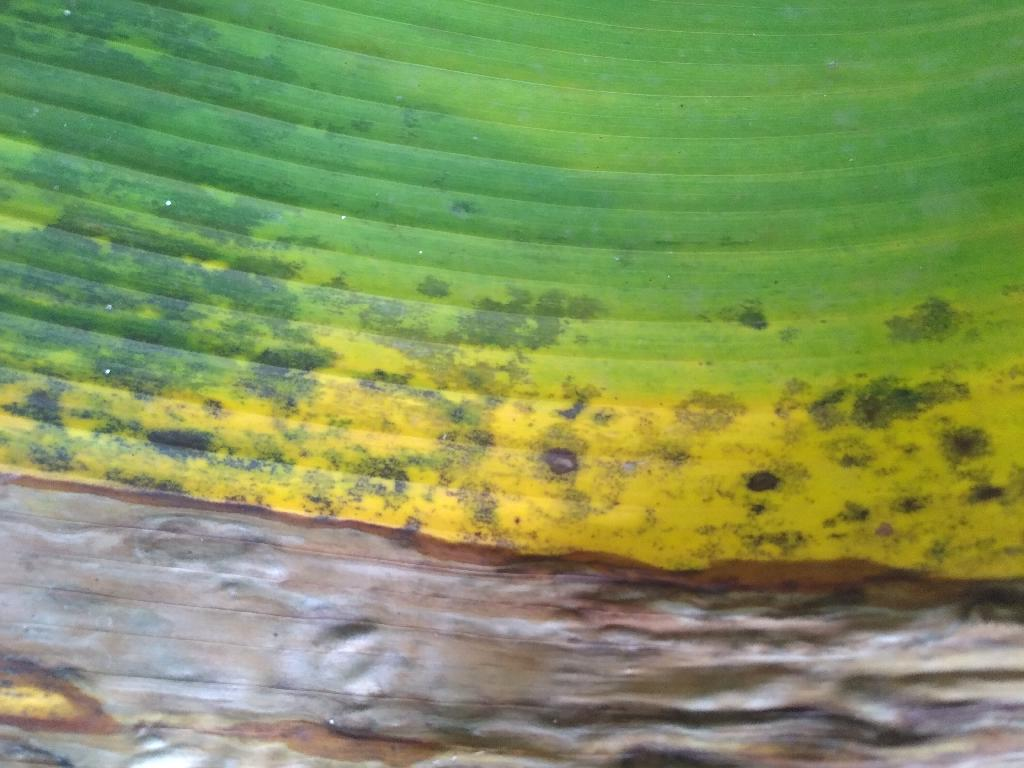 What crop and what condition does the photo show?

banana, black sigatoka
